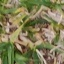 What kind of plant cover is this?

grass
